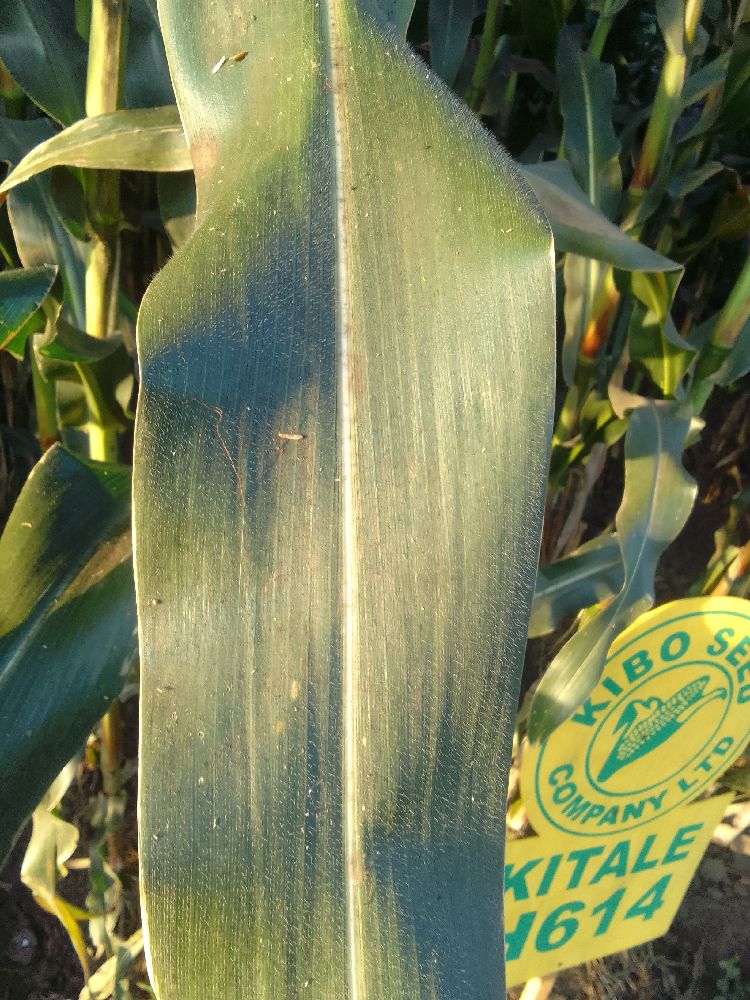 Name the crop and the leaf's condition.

maize, healthy
